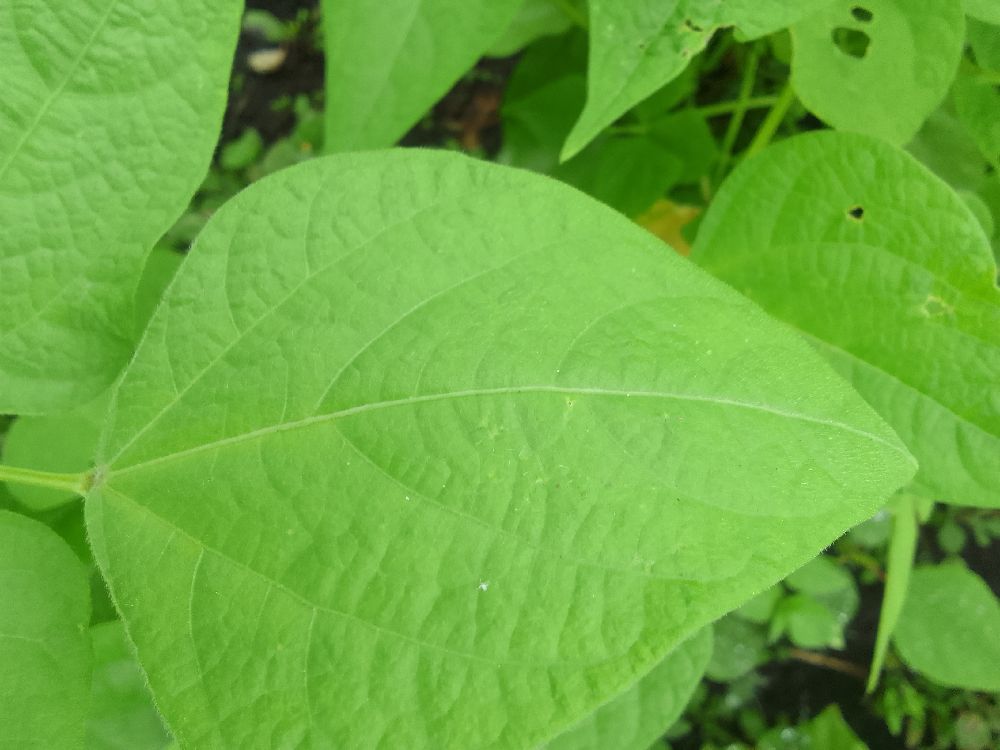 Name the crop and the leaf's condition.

common bean, healthy
